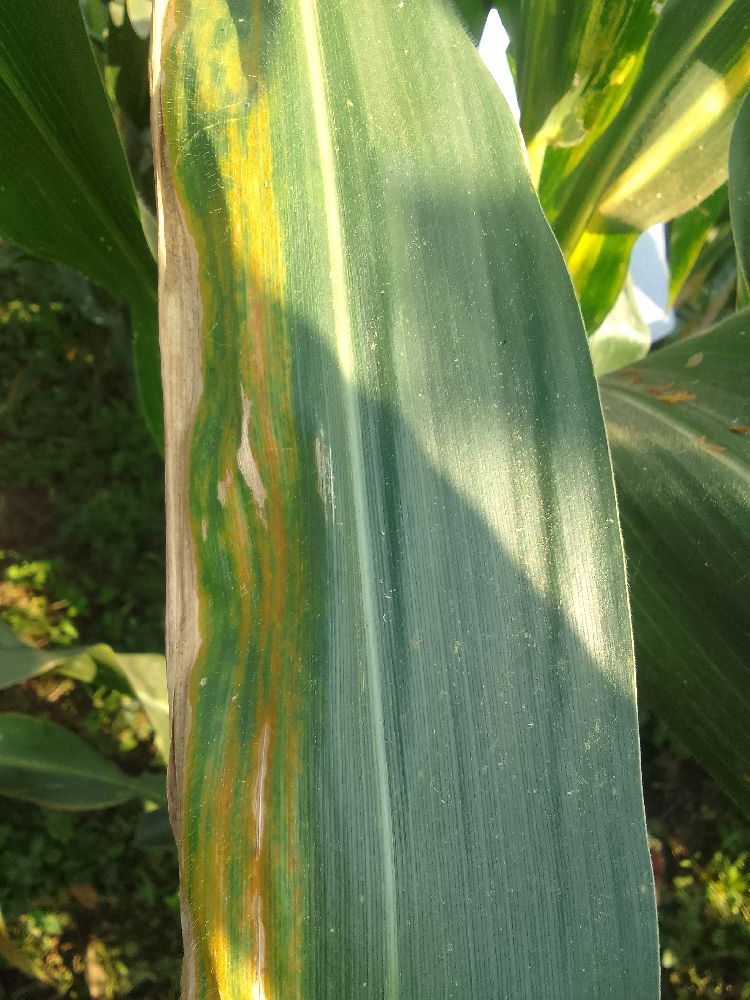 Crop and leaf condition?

maize, maize lethal necrosis
